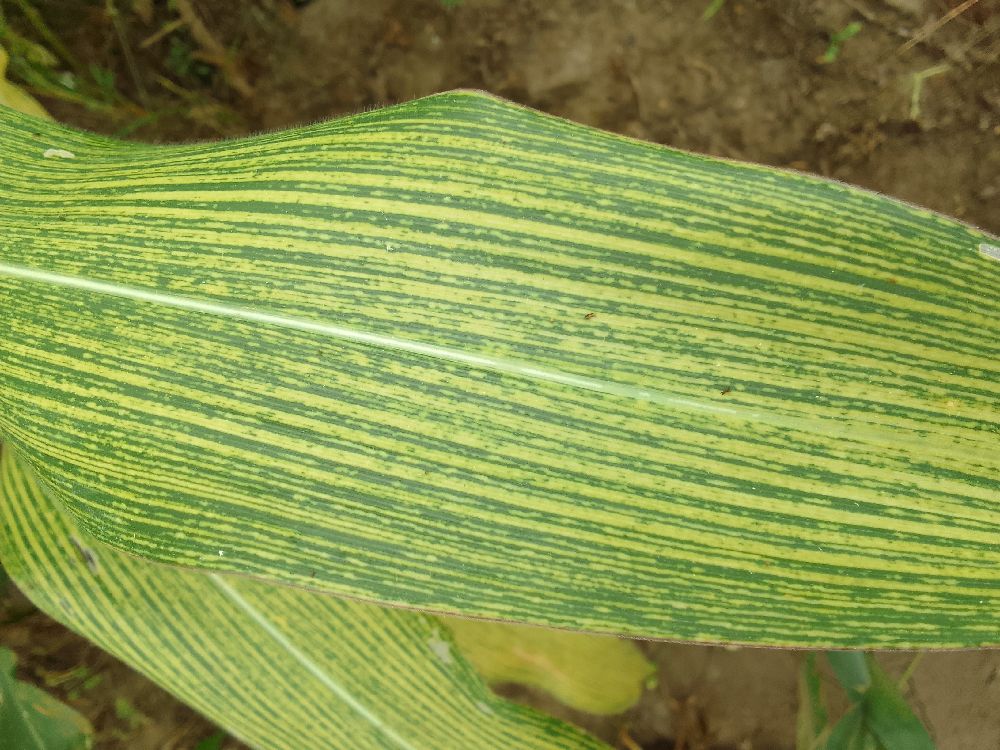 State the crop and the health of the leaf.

maize, maize streak virus
